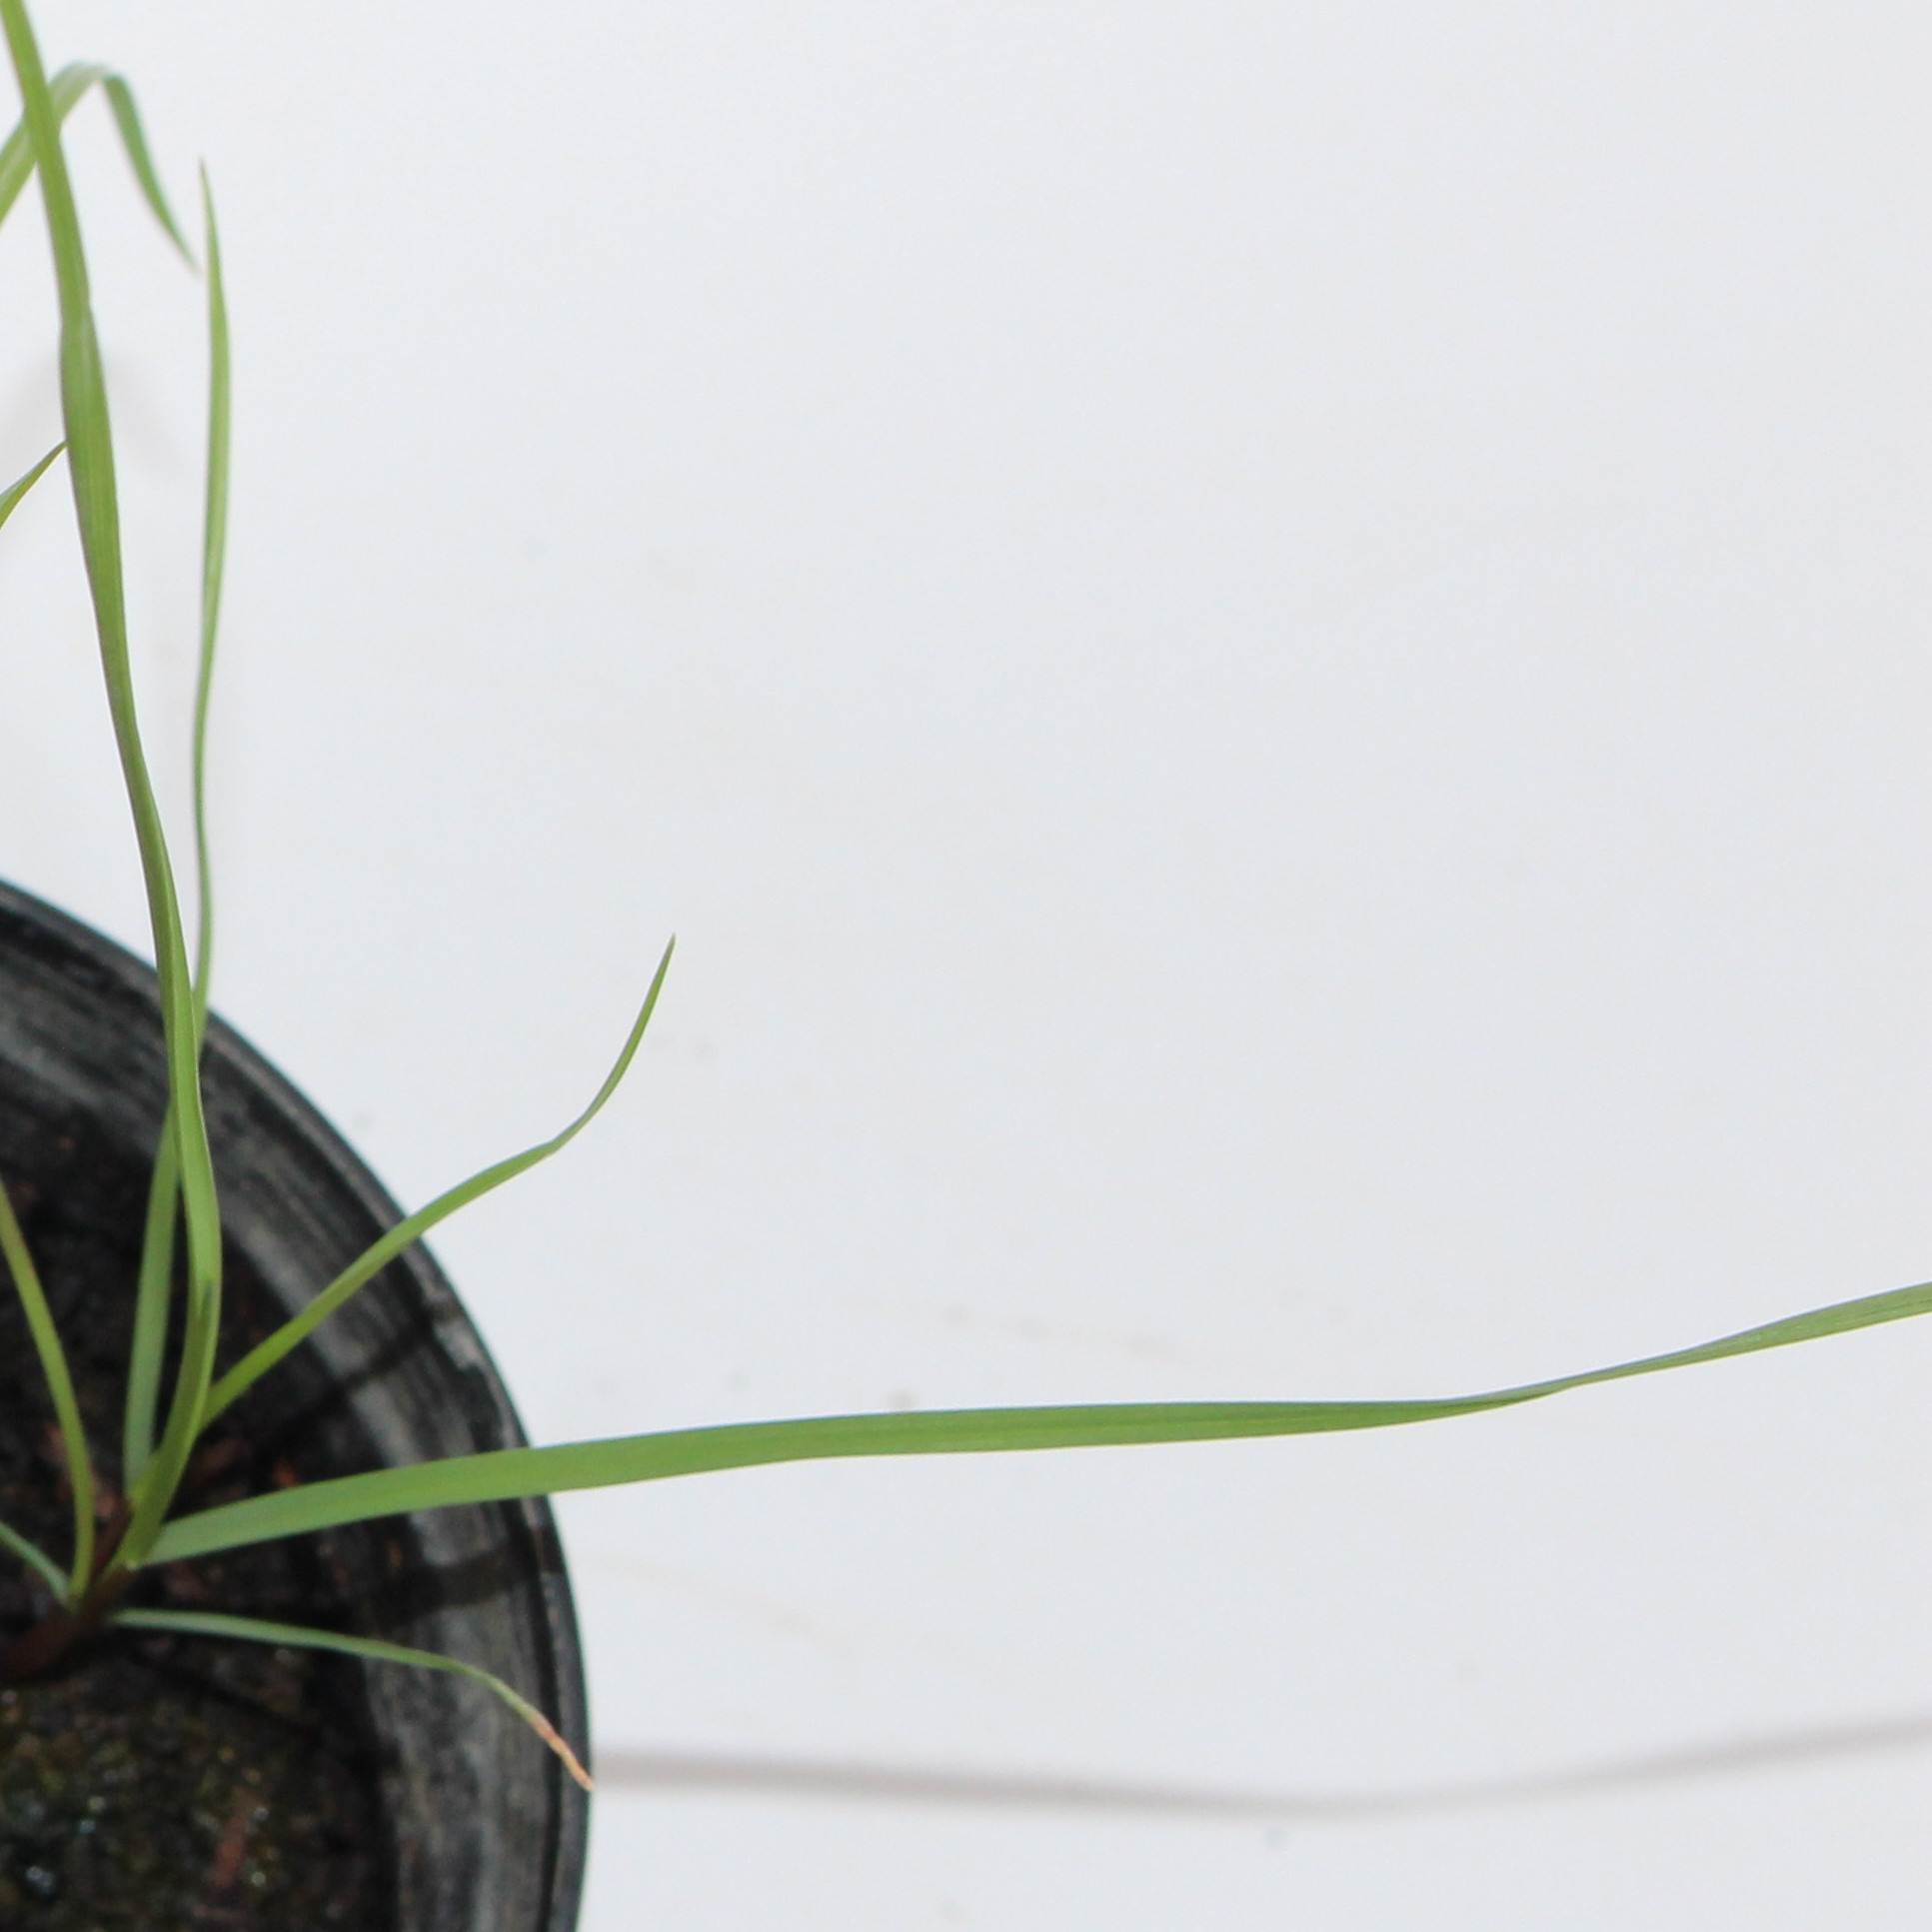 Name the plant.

Lolium multiflorum
